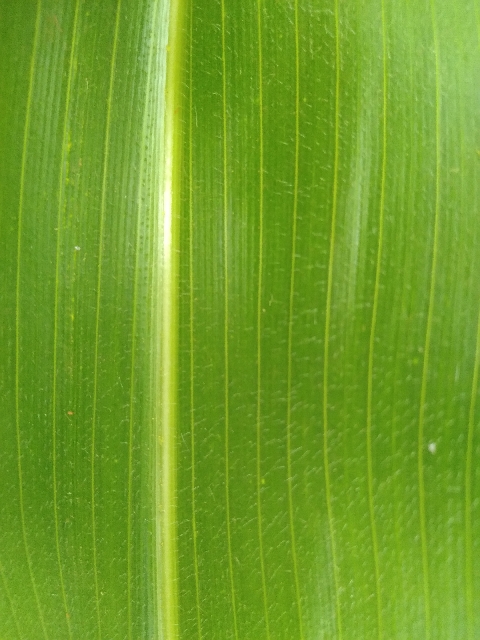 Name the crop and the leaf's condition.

maize, healthy
